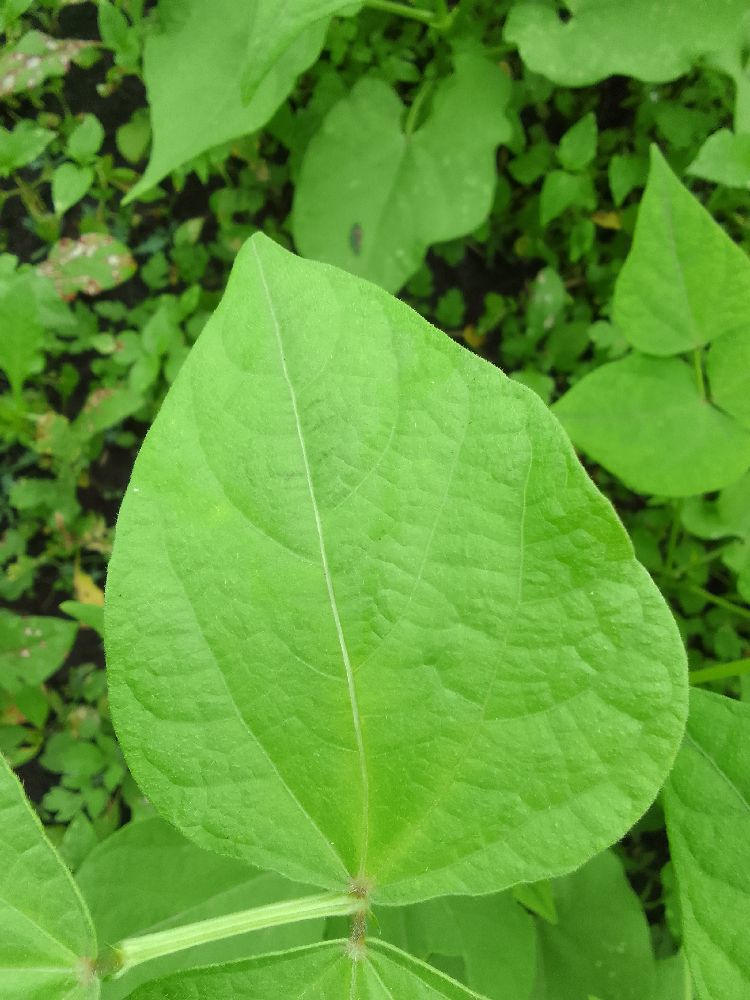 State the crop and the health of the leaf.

common bean, healthy
